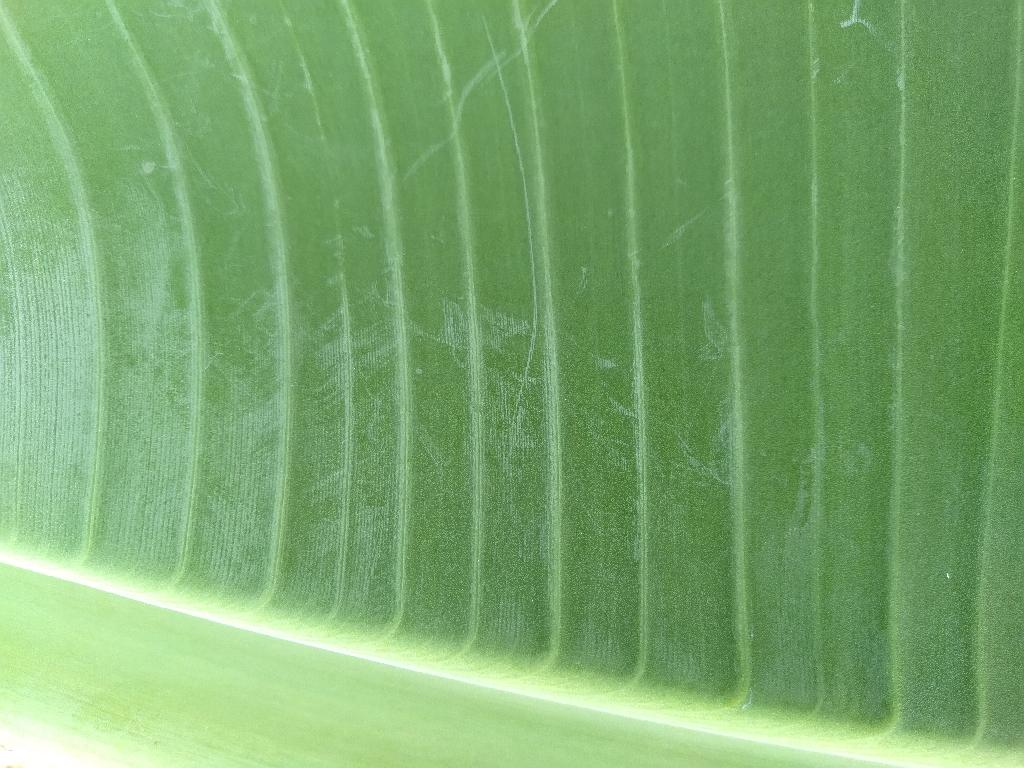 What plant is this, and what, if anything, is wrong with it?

banana, healthy
